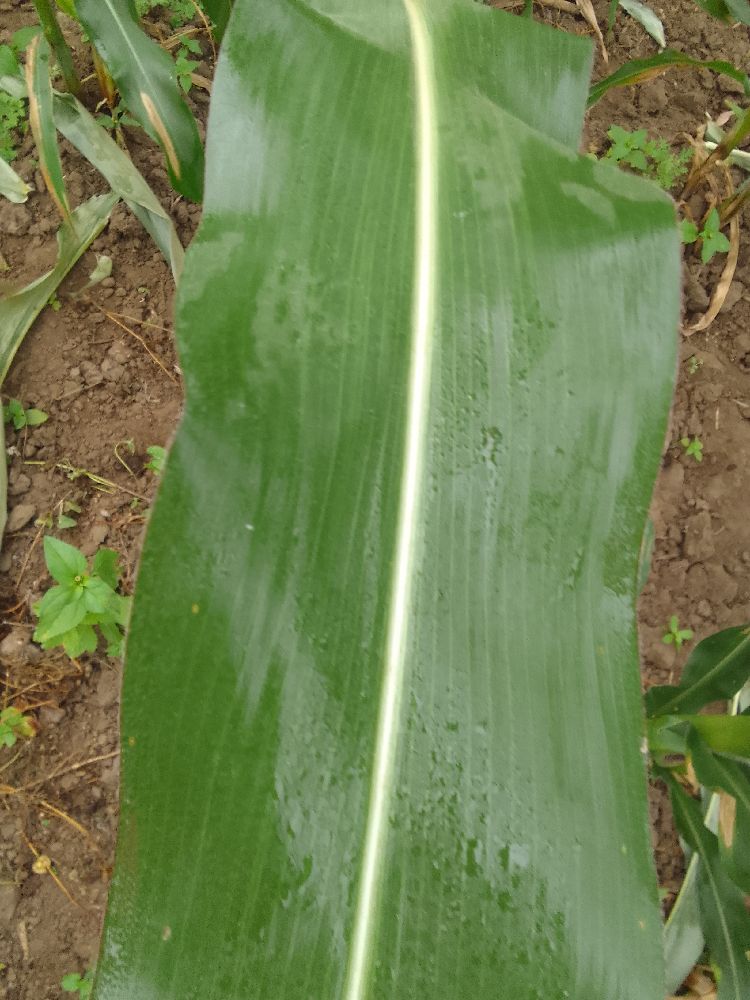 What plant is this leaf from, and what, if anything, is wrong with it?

maize, healthy
